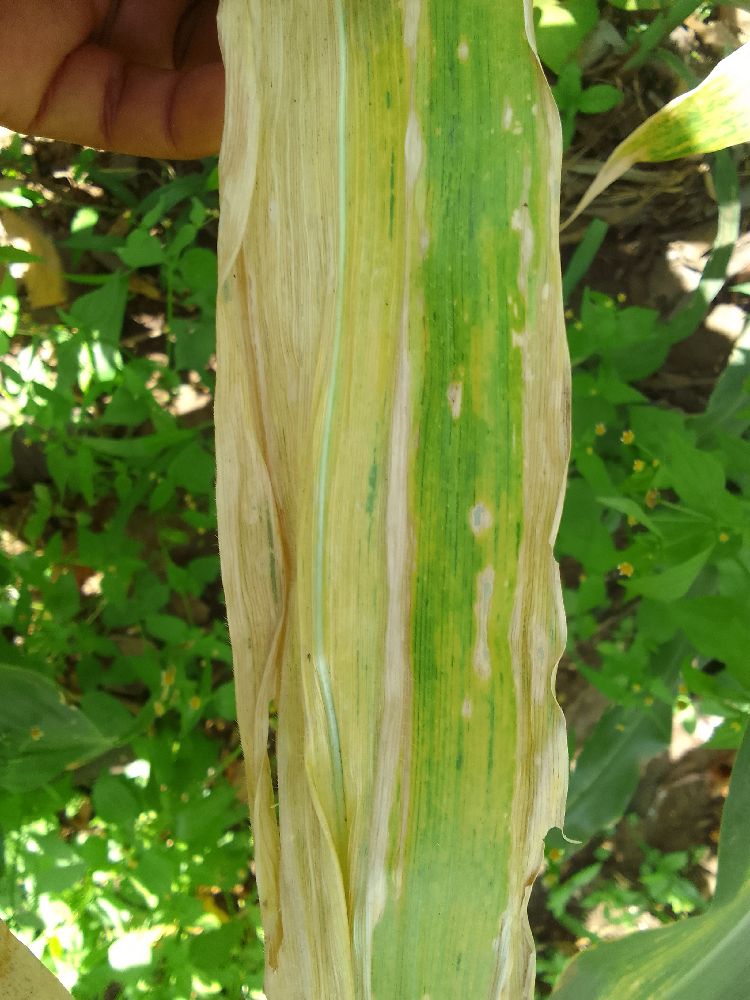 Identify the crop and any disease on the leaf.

maize, maize lethal necrosis
